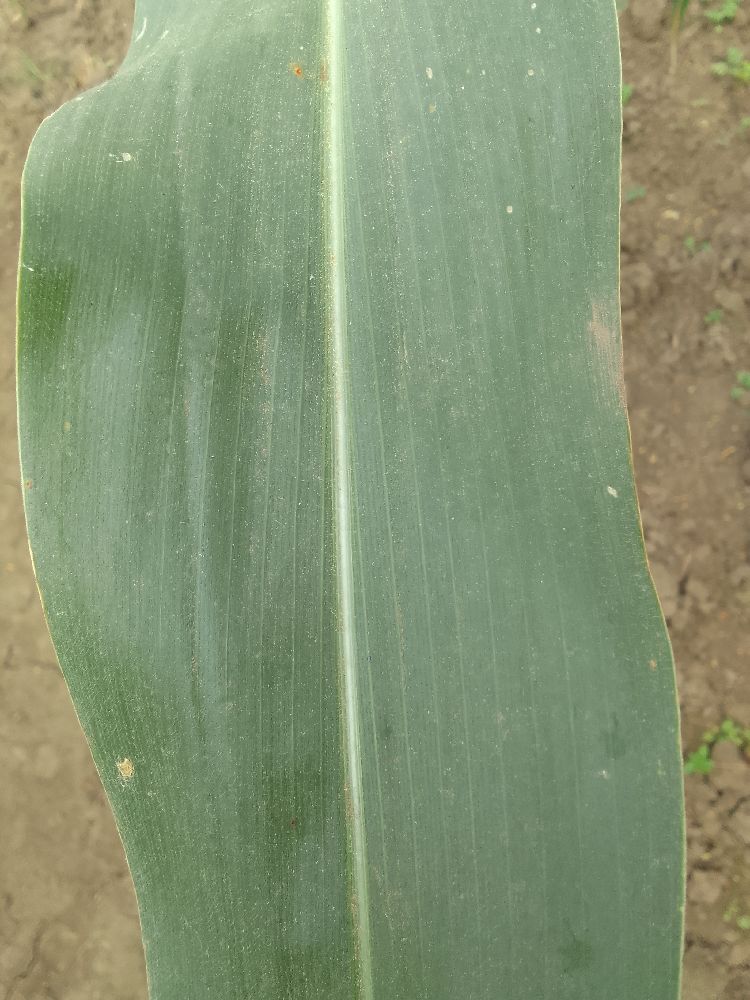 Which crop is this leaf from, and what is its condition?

maize, healthy
